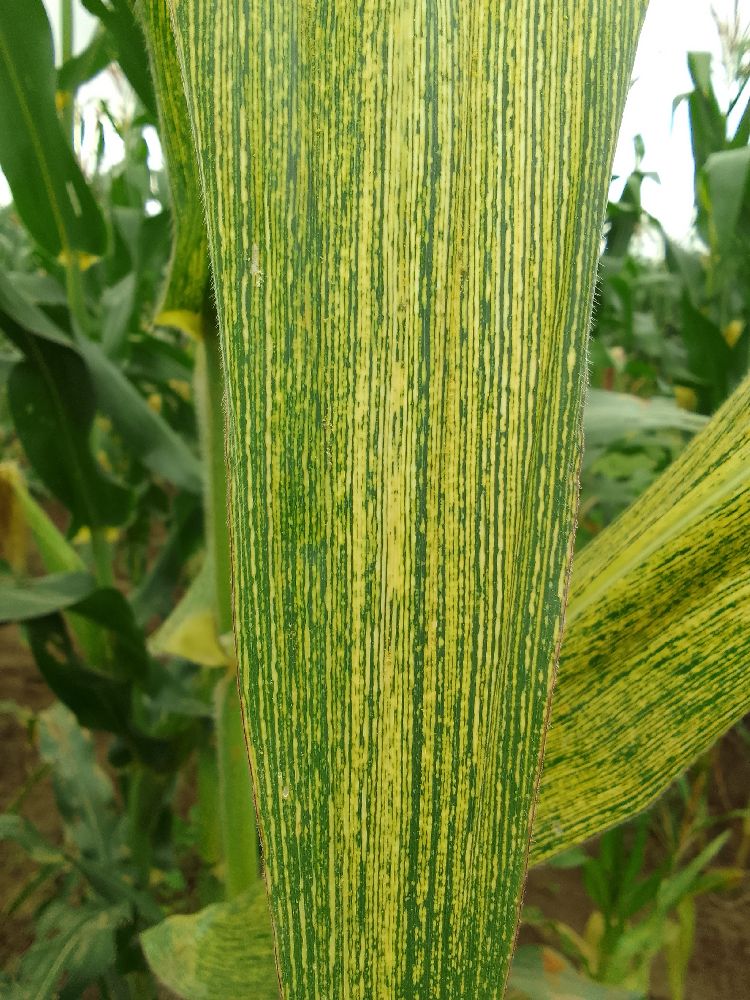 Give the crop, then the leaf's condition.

maize, maize streak virus
